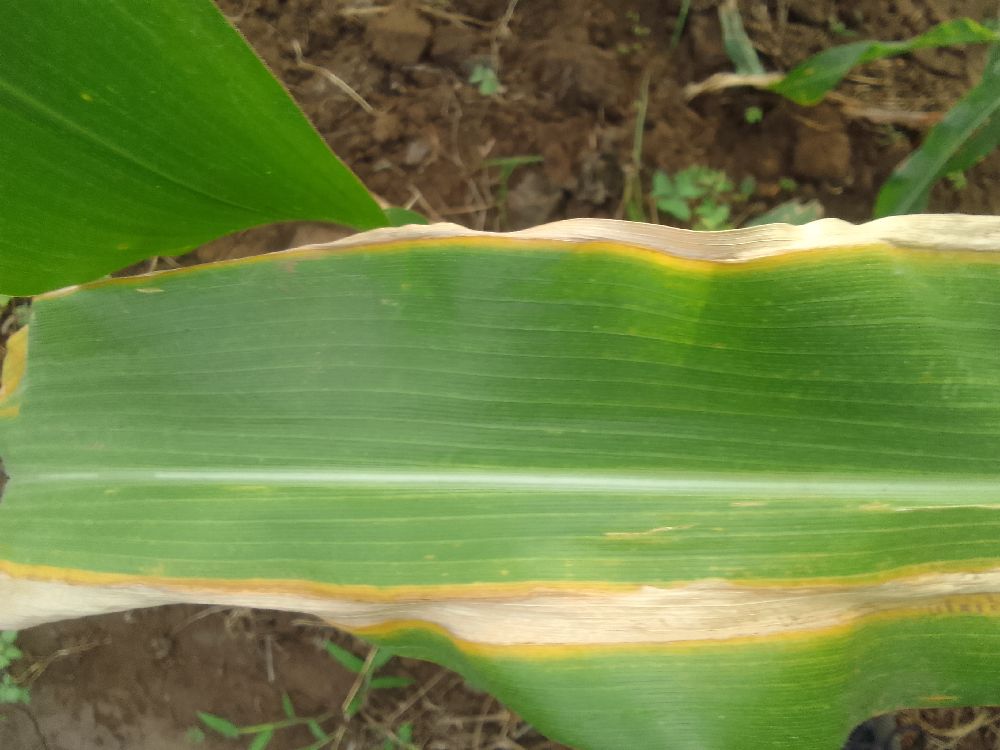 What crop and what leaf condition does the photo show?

maize, maize lethal necrosis
